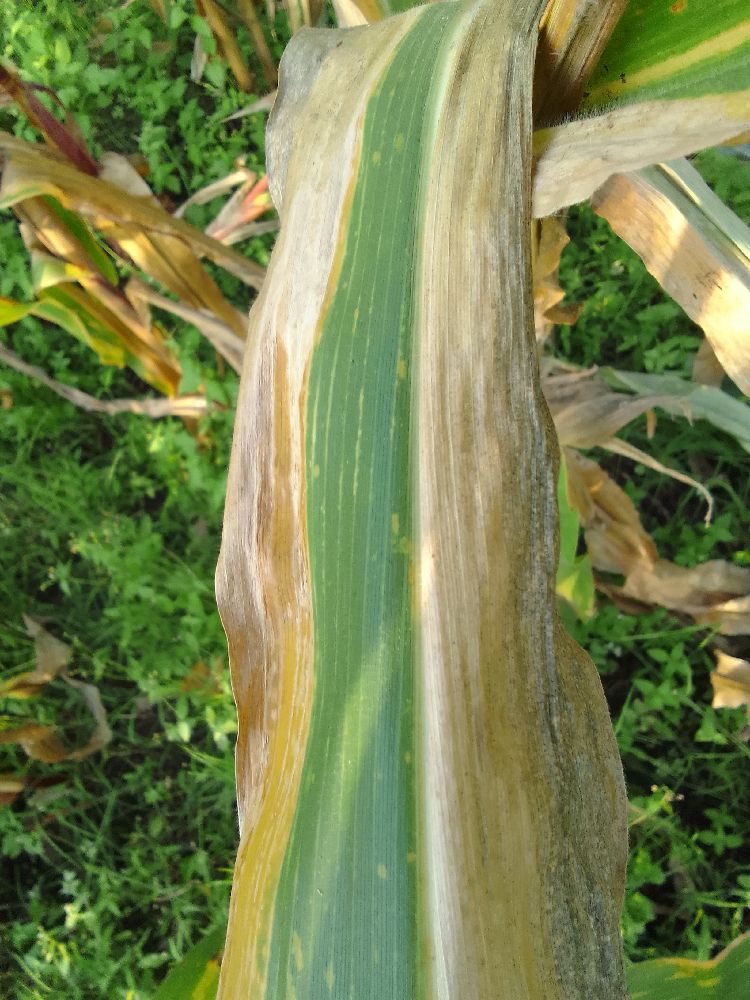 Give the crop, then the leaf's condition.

maize, maize lethal necrosis
